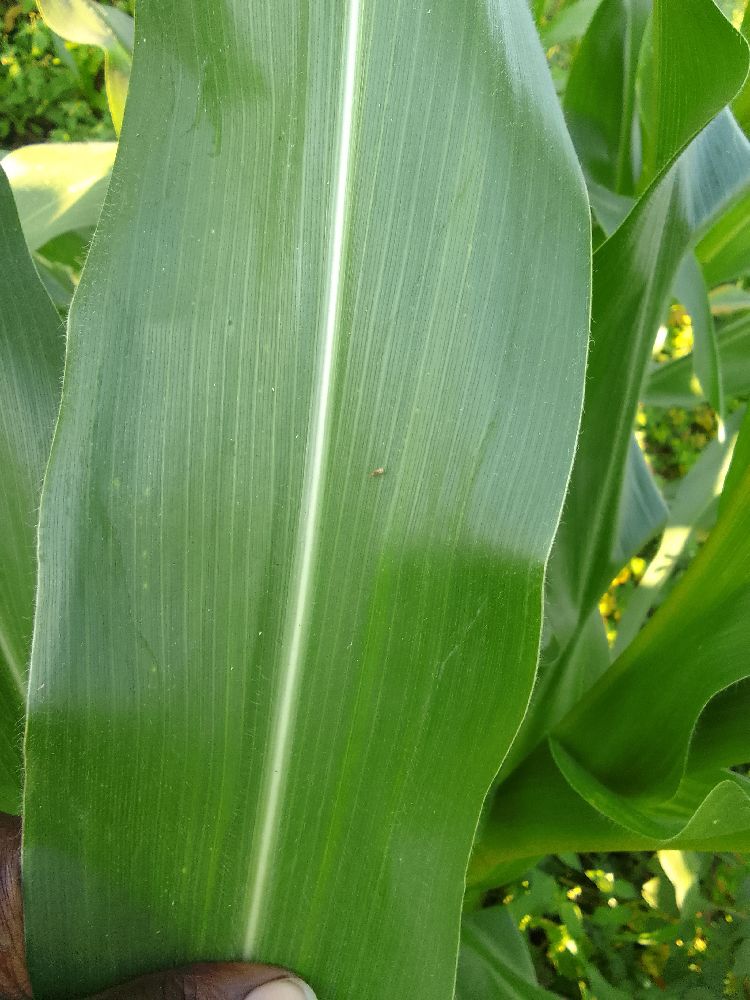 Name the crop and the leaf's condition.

maize, healthy
